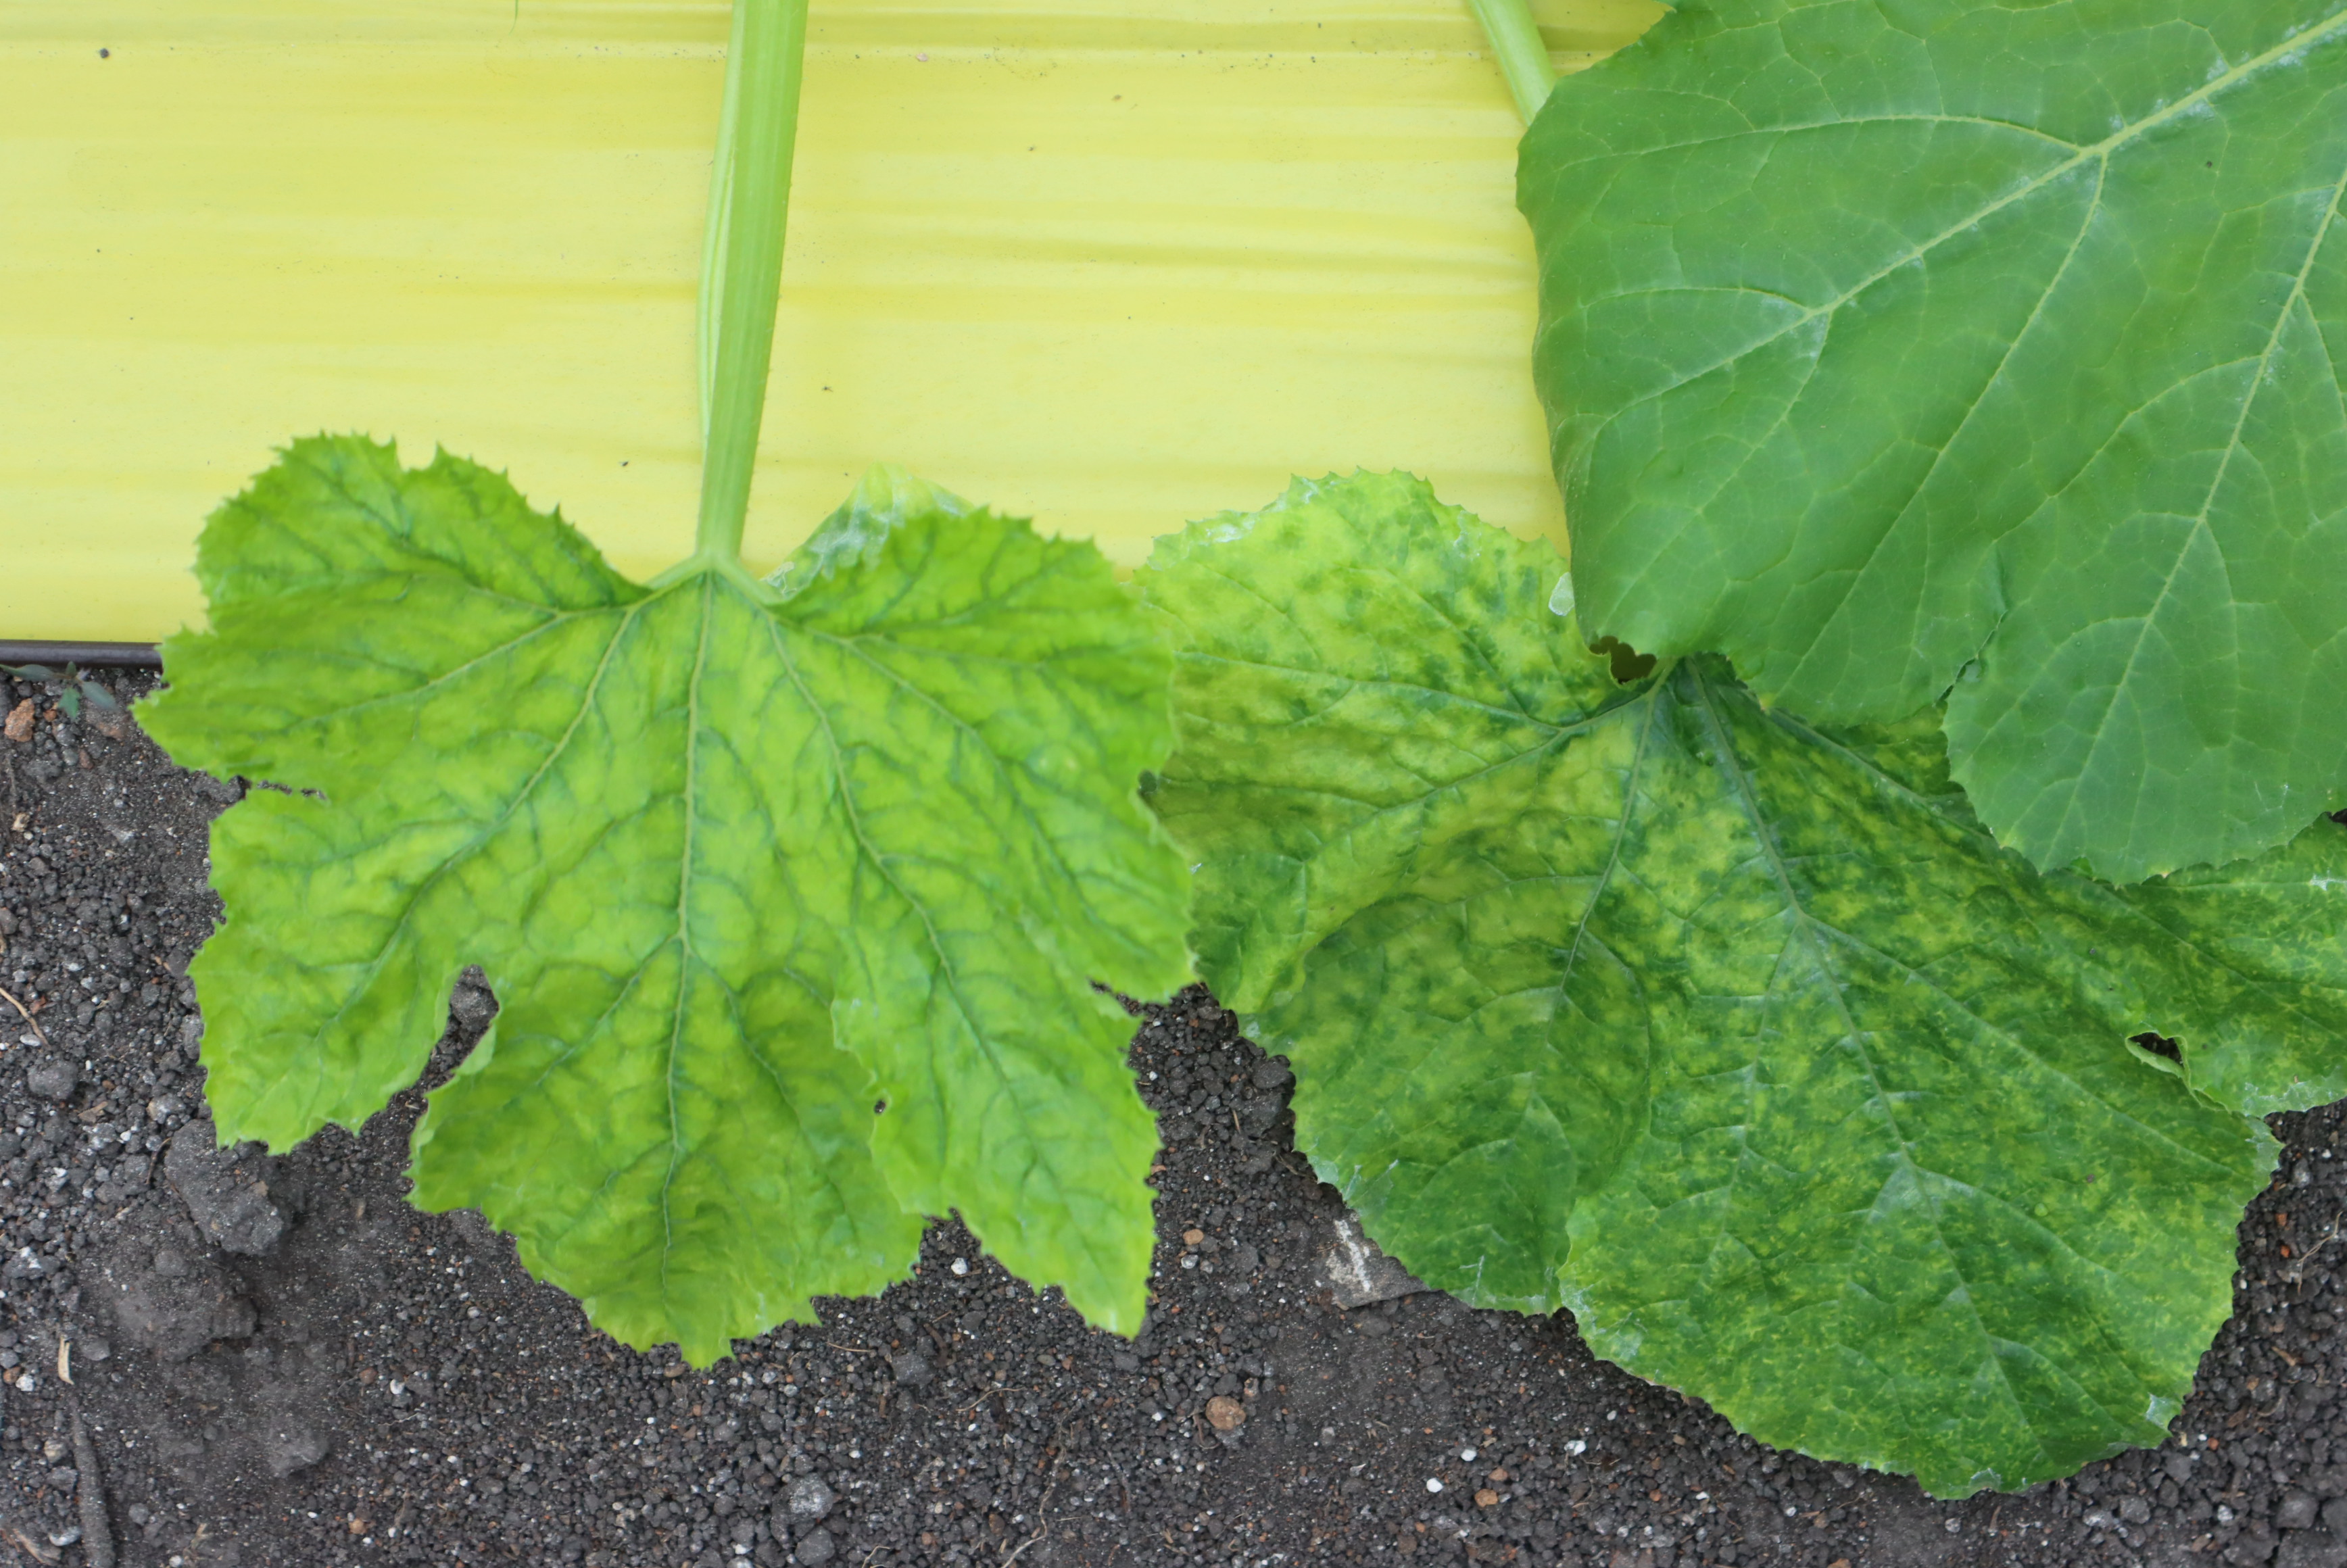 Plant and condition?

zucchini, virosis
